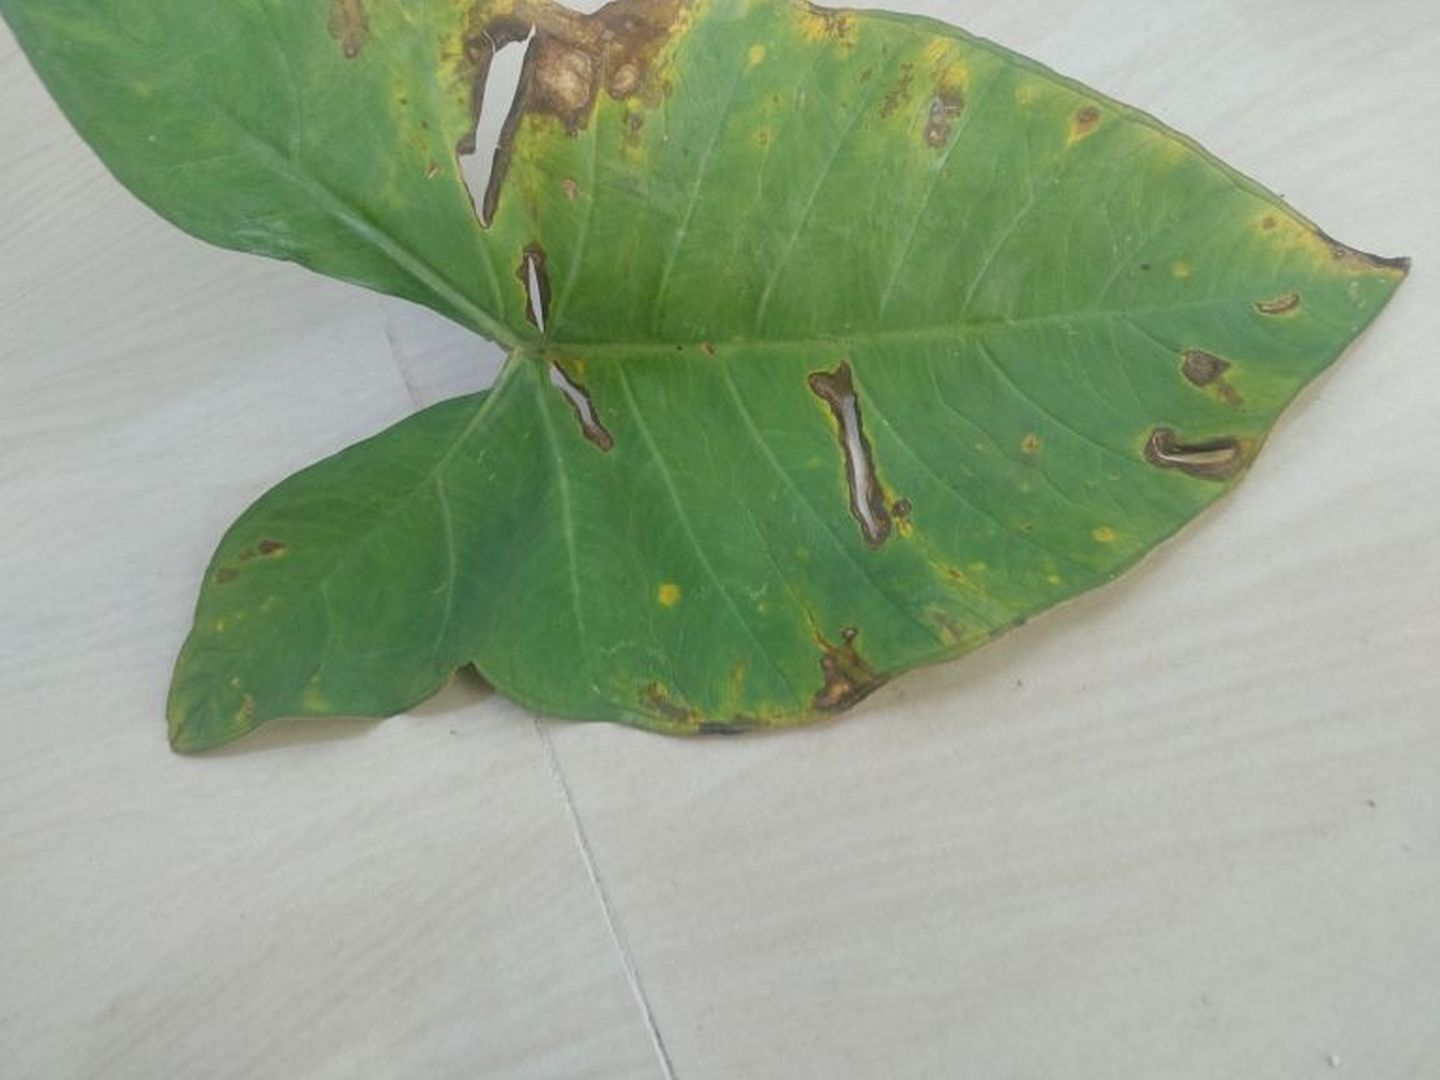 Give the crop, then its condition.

taro, leaf blight
